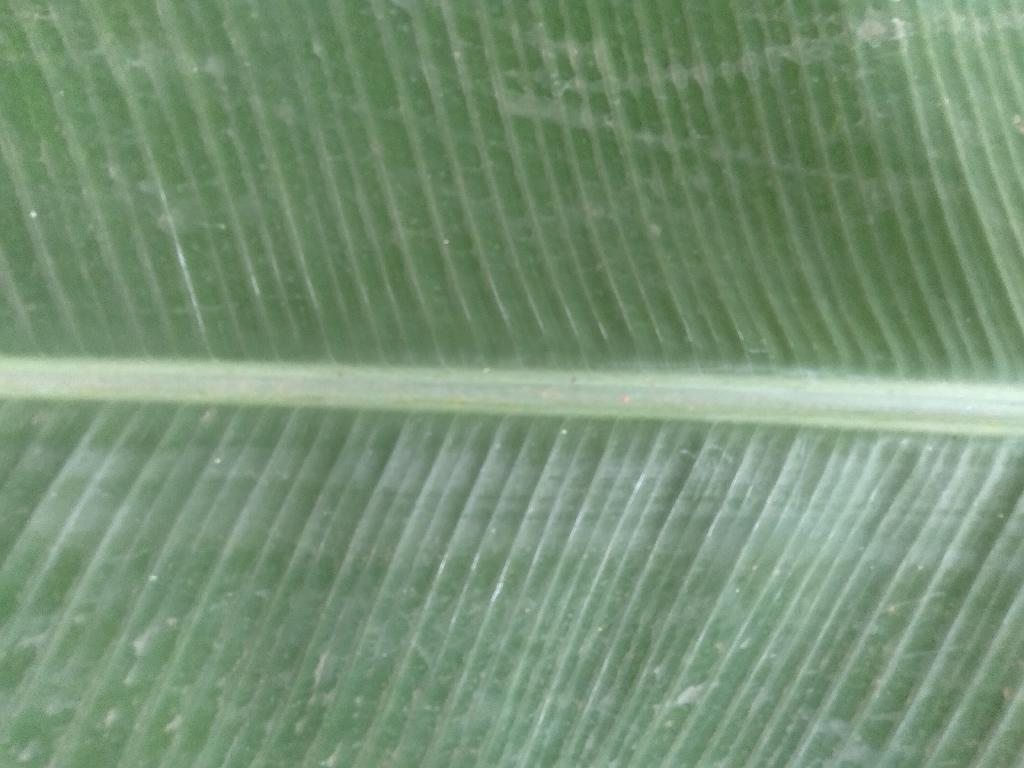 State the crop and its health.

banana, healthy
